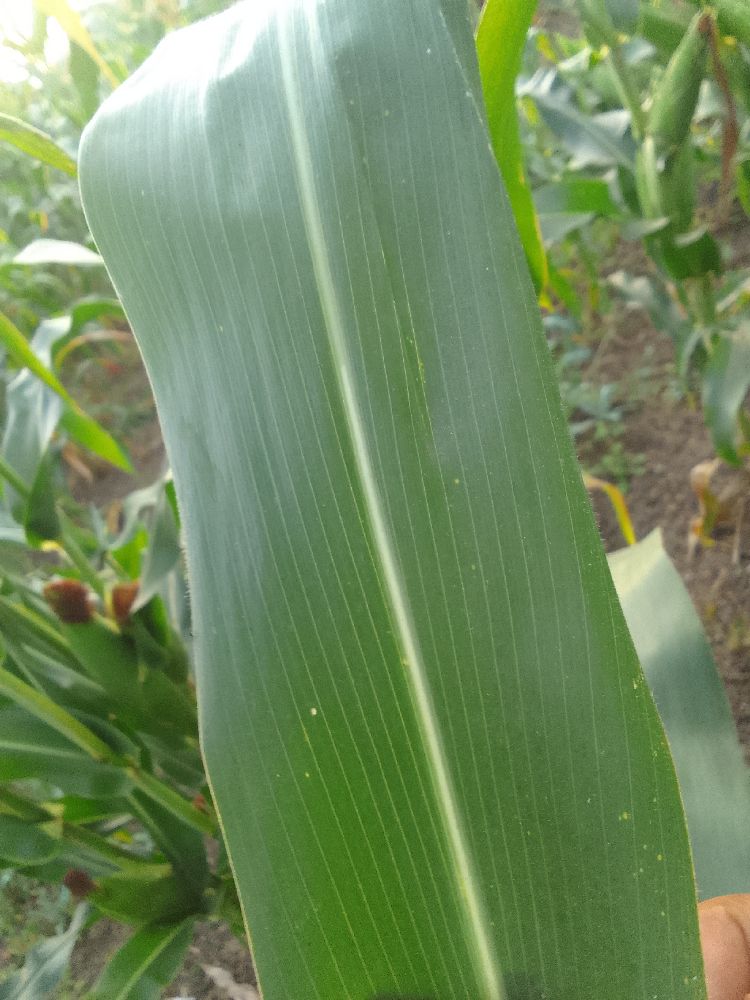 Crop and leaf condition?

maize, healthy
